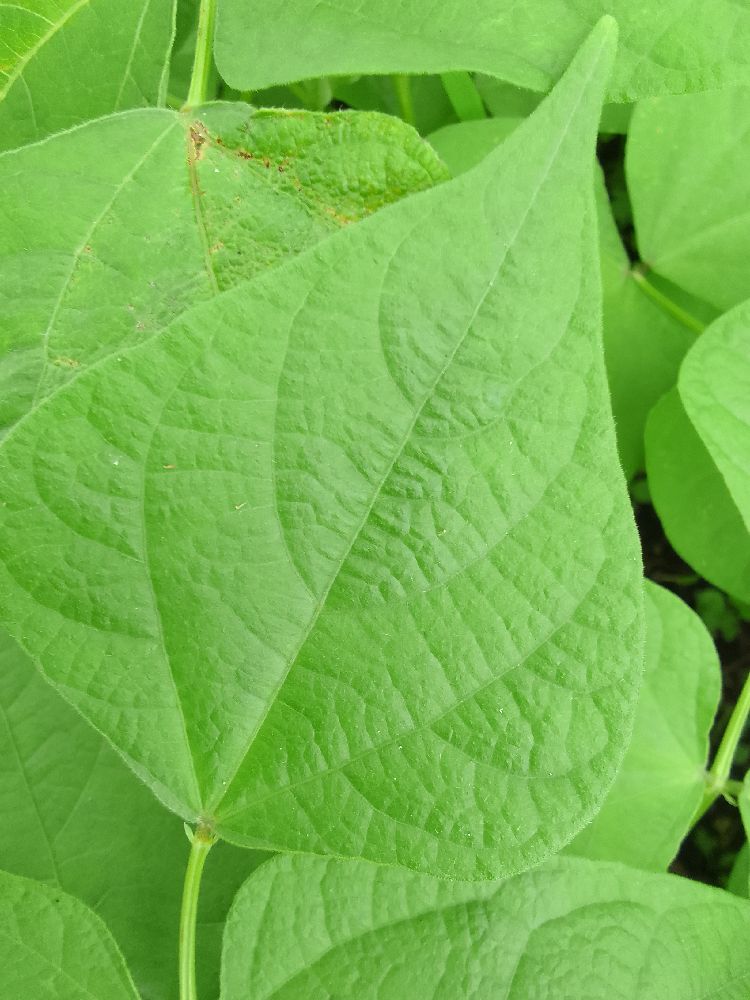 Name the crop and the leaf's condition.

common bean, healthy
